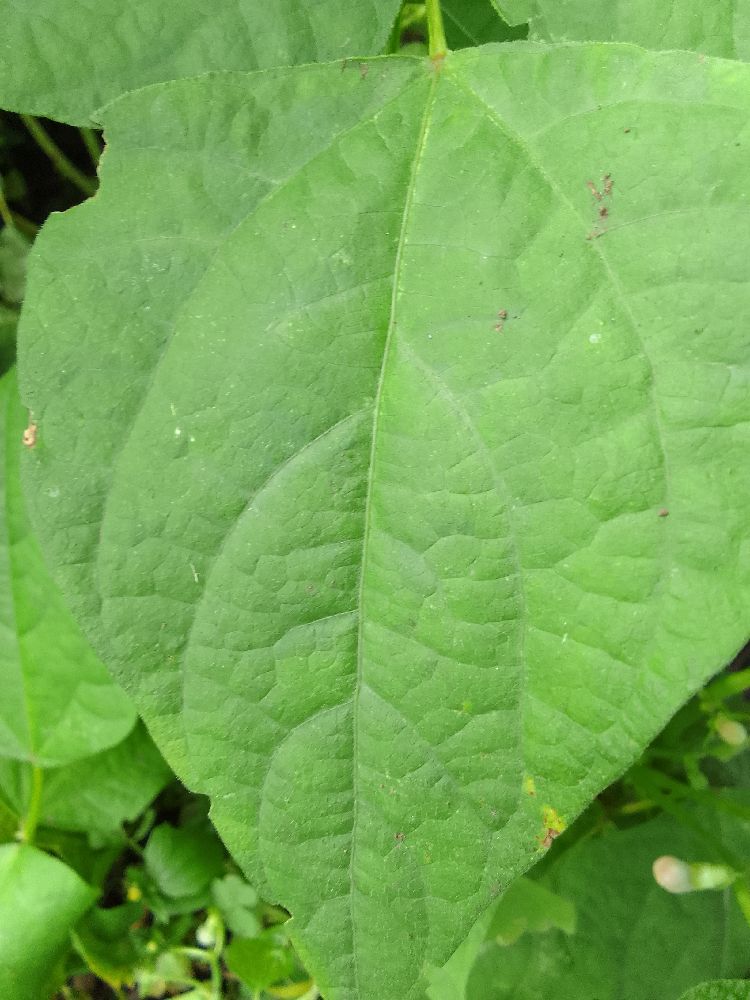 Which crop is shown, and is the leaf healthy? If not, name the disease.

common bean, healthy
